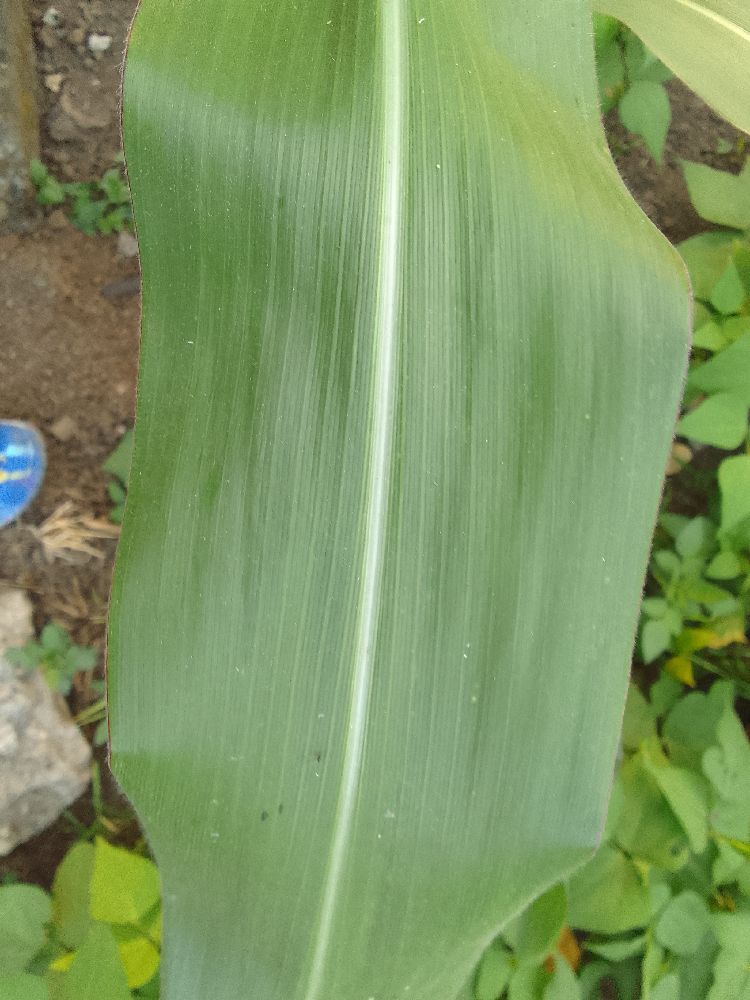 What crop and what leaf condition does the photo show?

maize, healthy
